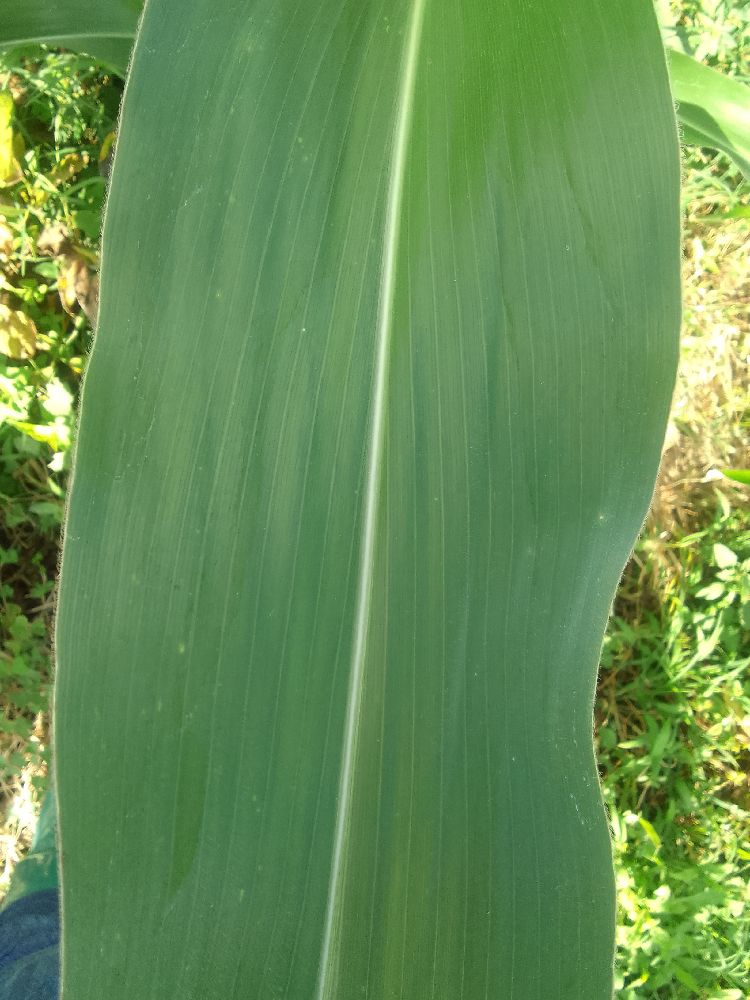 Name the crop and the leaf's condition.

maize, healthy
